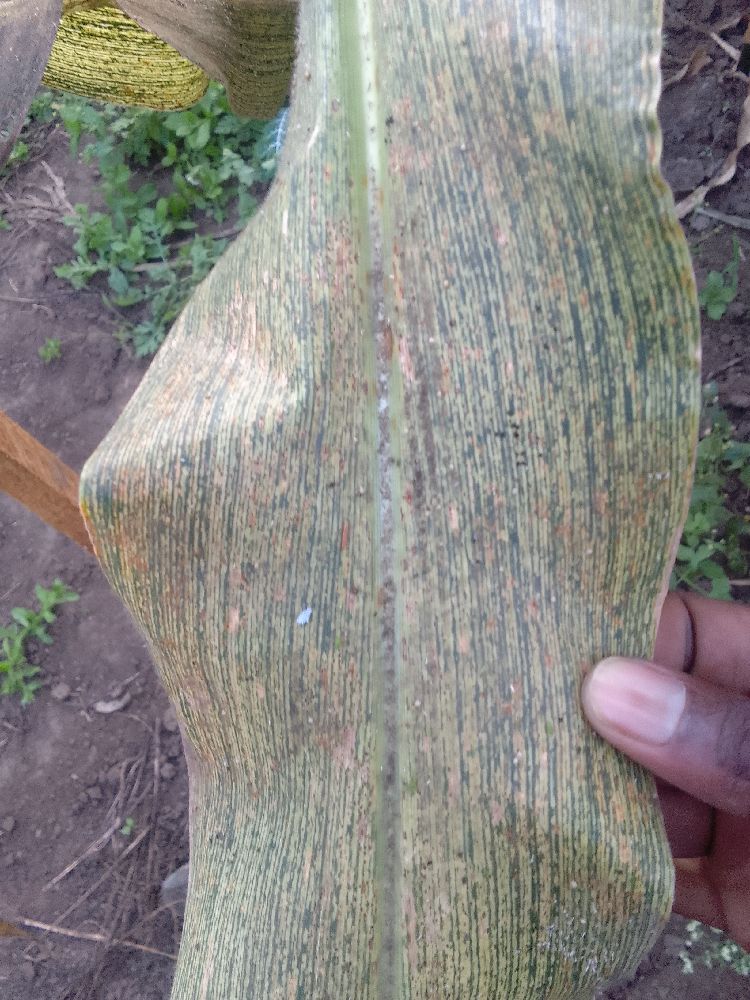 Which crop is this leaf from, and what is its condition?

maize, maize streak virus
